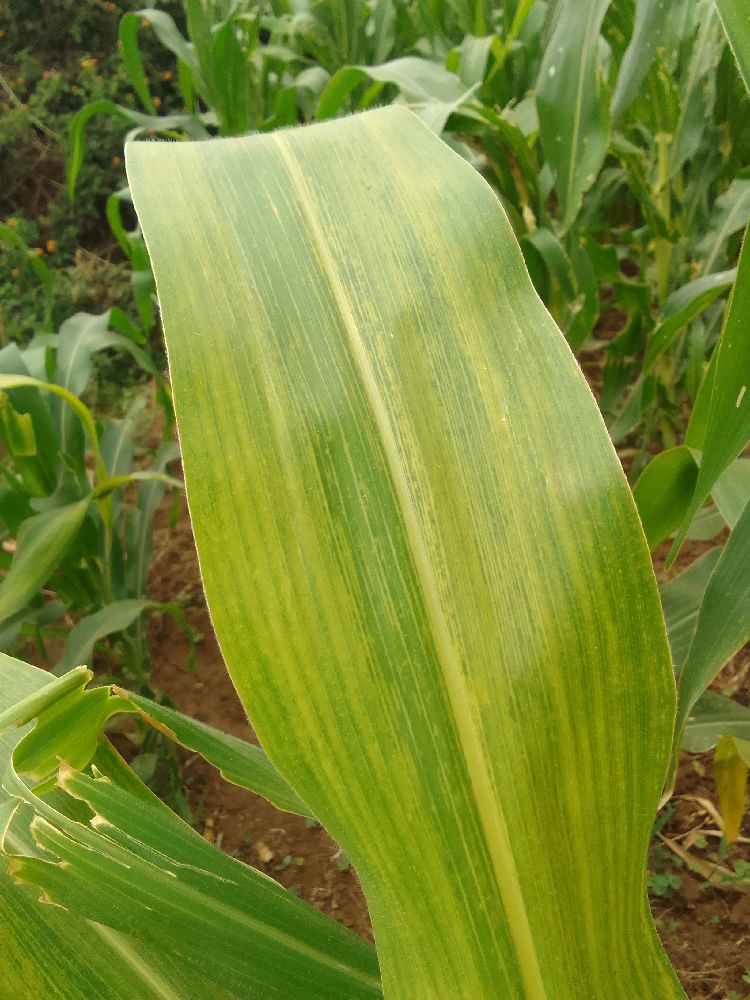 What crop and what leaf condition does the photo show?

maize, maize lethal necrosis
